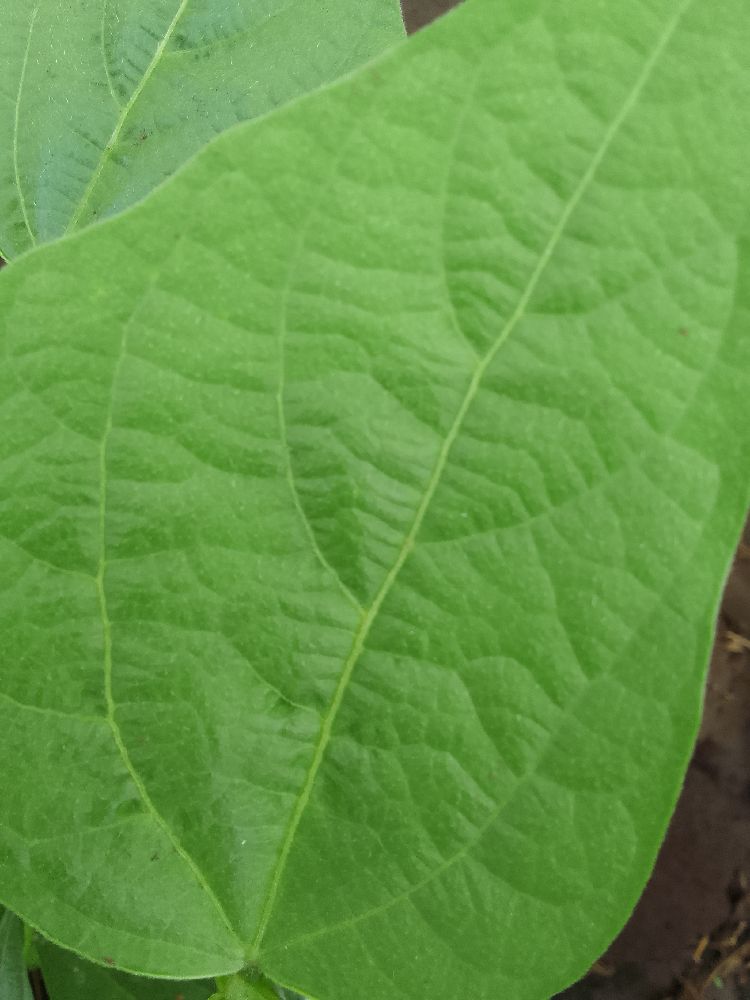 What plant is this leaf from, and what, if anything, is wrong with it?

common bean, healthy
